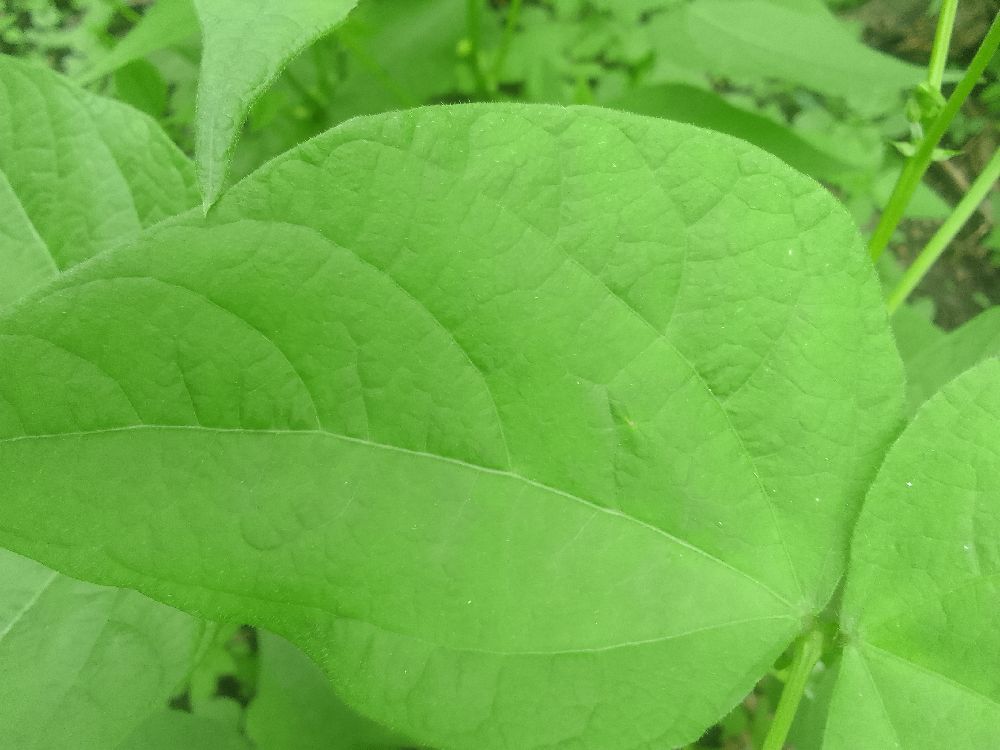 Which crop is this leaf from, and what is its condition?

common bean, healthy
